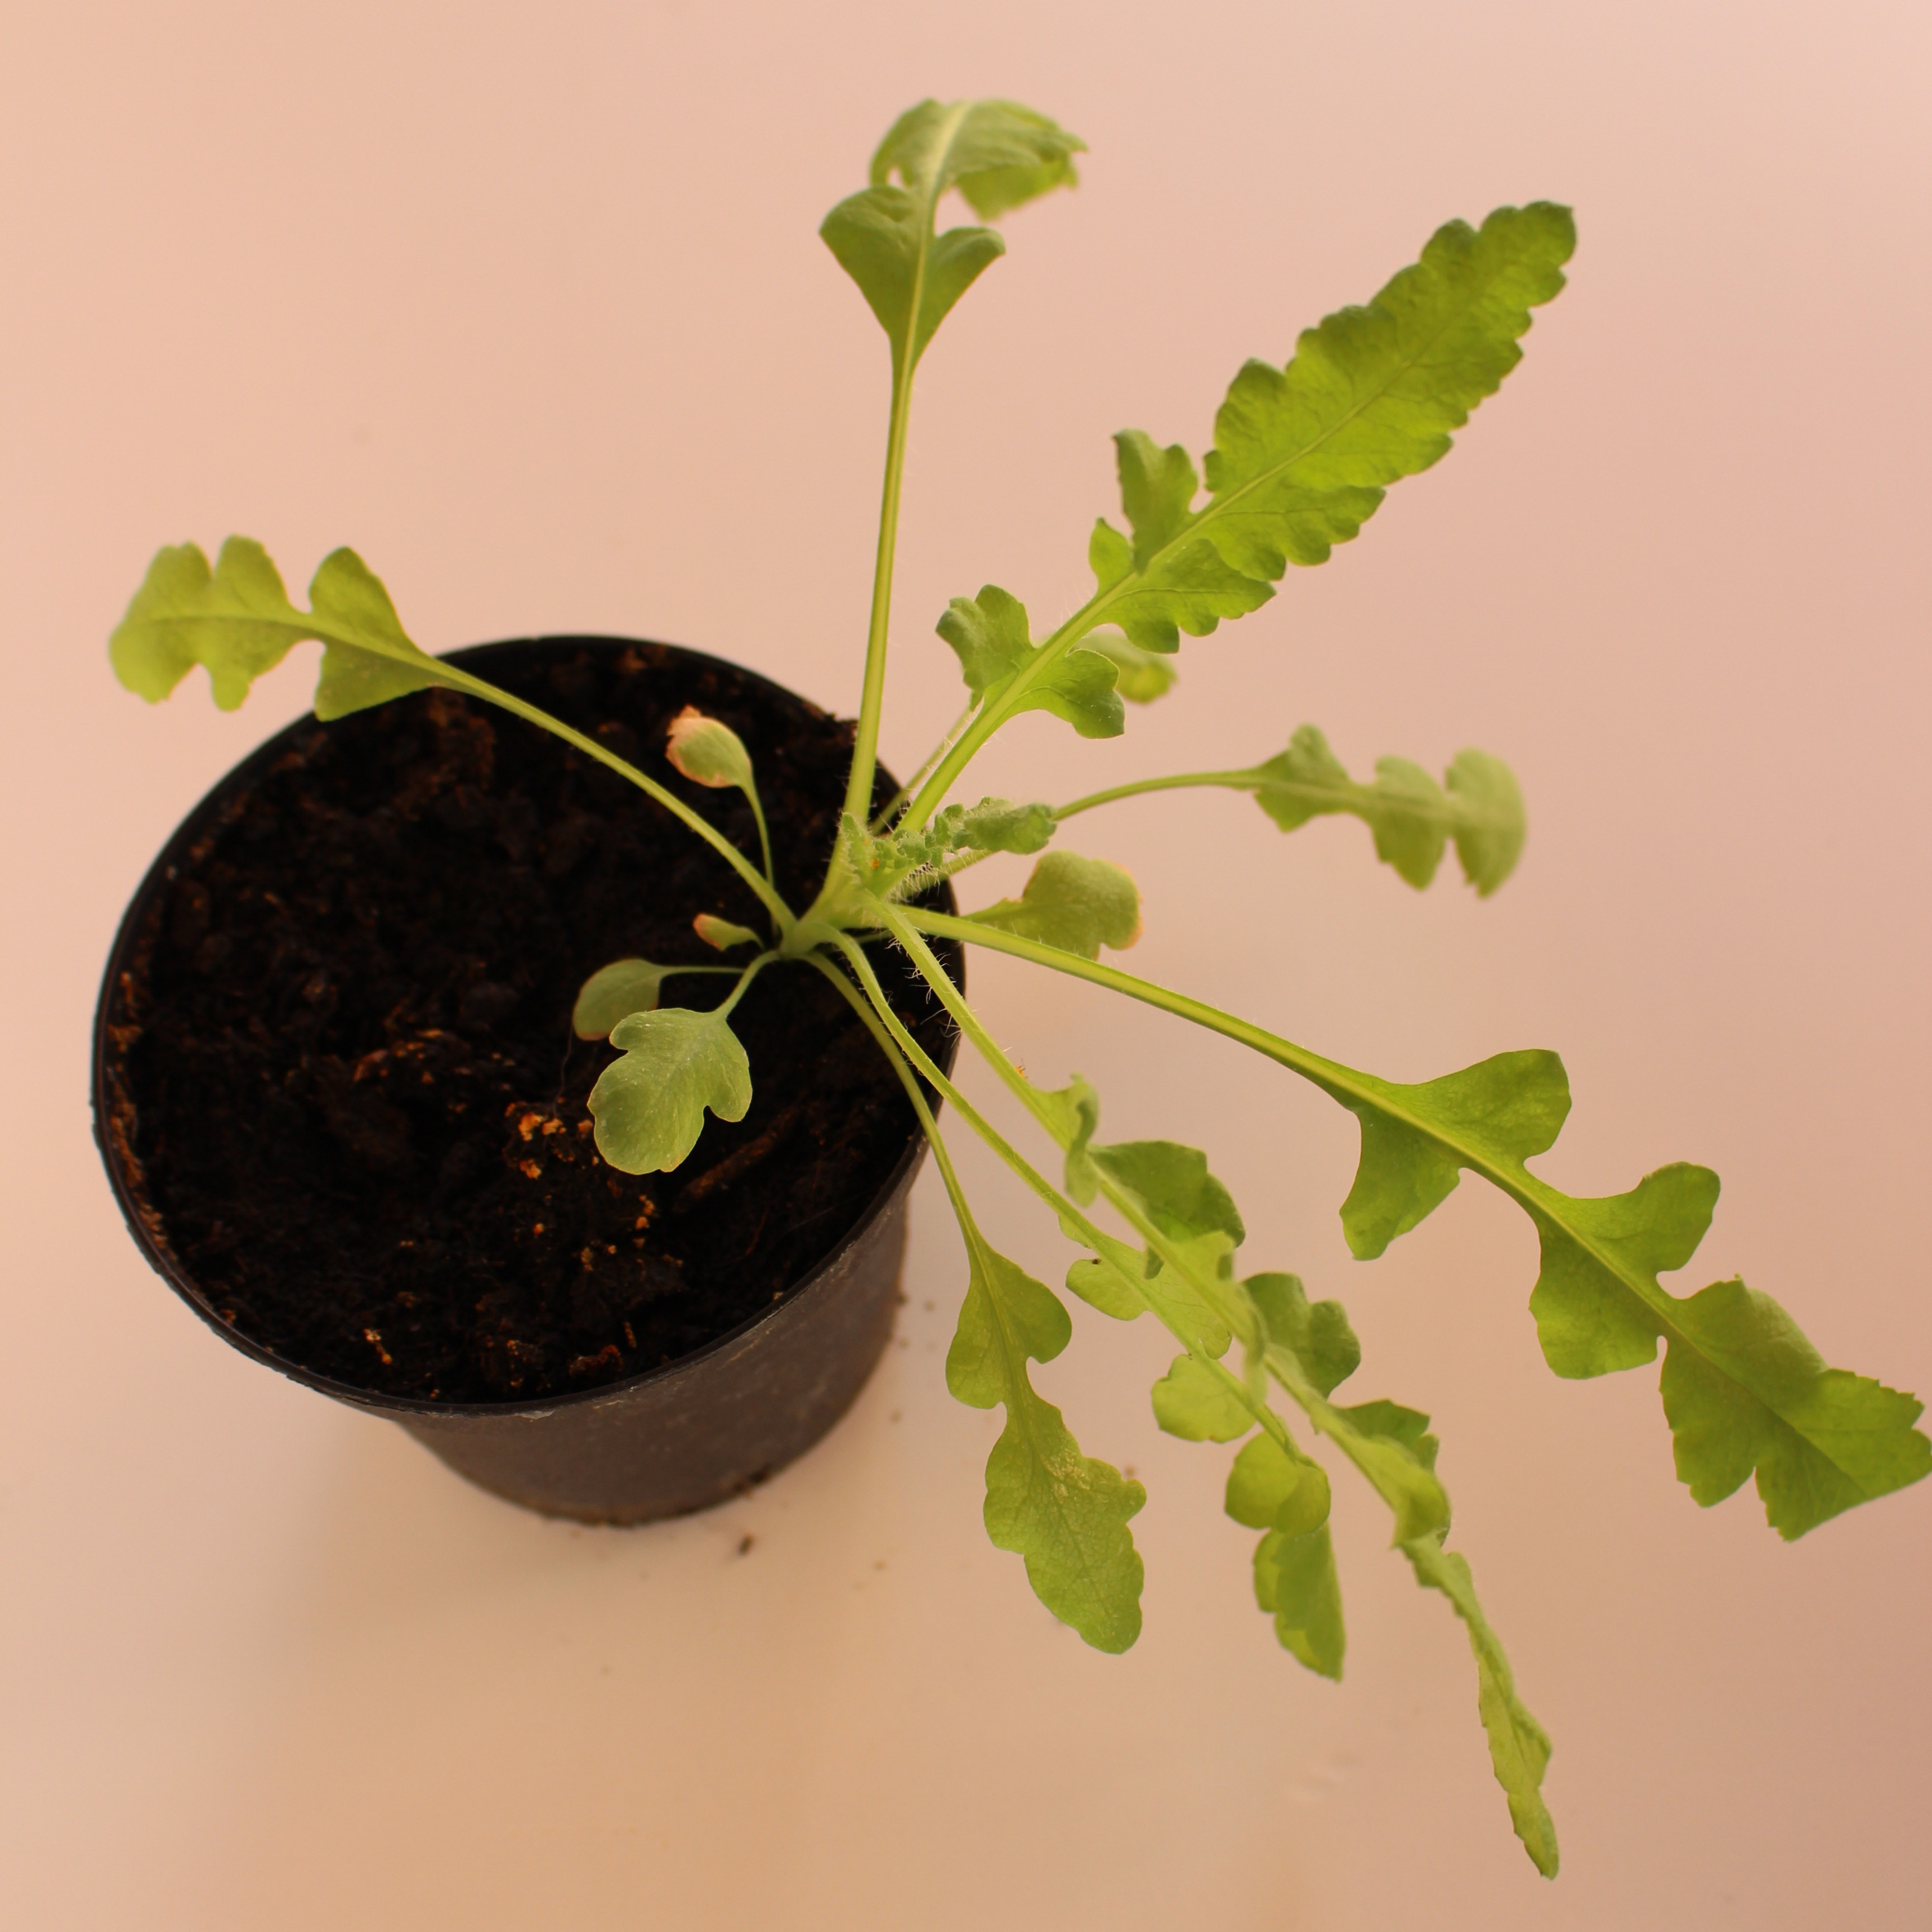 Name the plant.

Papaver rhoeas
